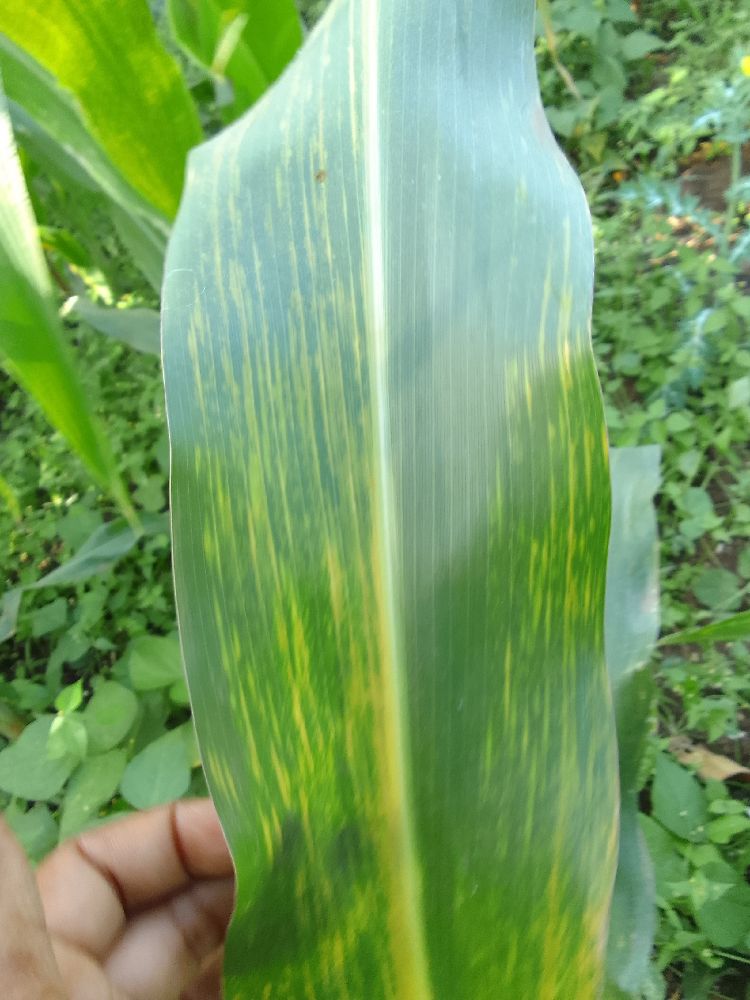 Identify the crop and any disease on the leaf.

maize, maize lethal necrosis
